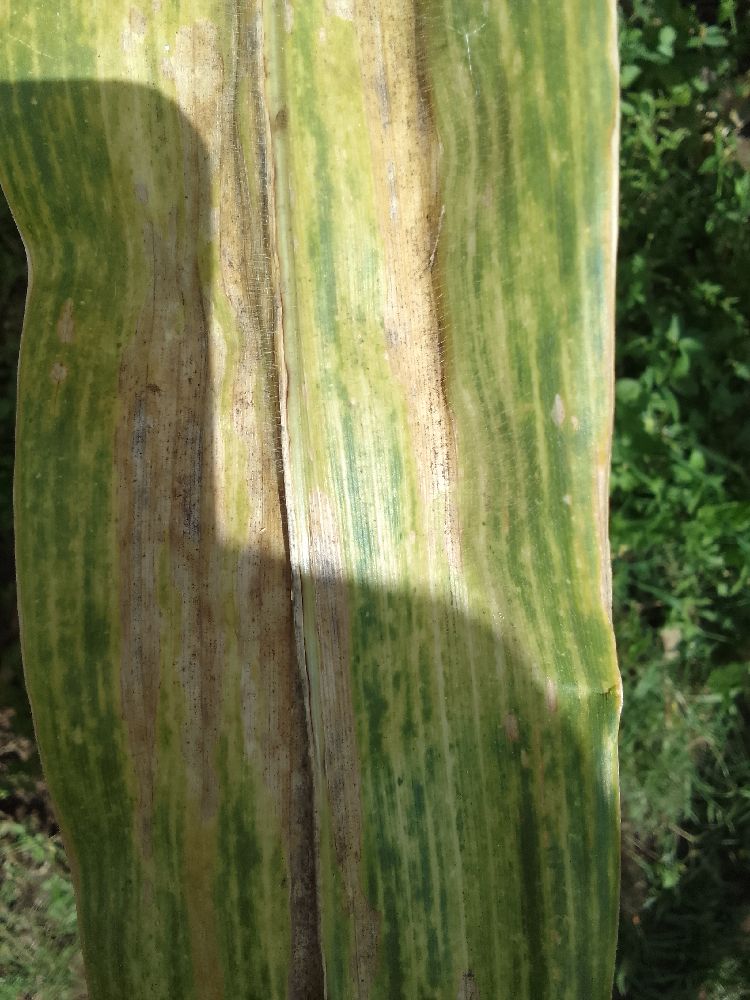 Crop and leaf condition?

maize, maize lethal necrosis
